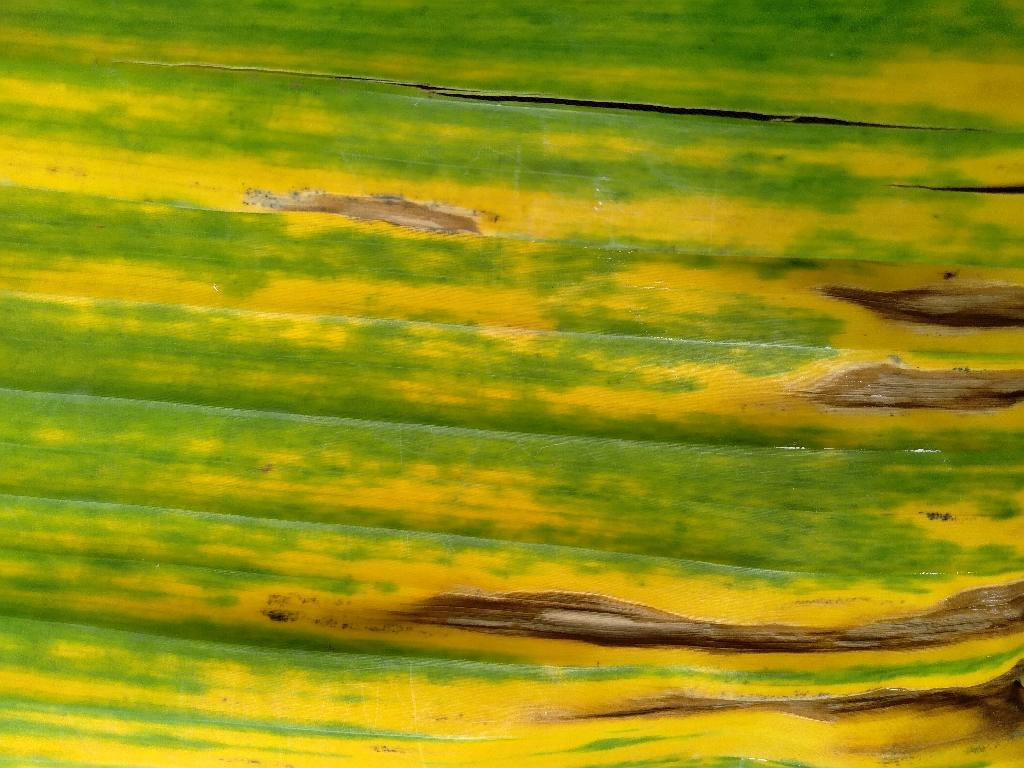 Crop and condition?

banana, fusarium wilt race 1
